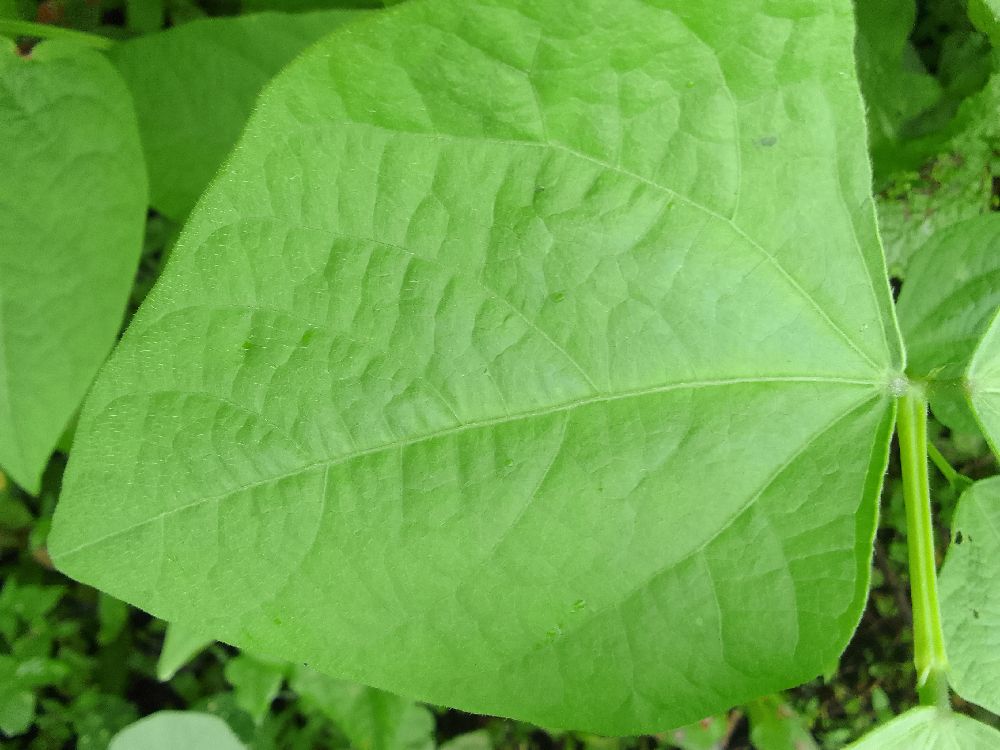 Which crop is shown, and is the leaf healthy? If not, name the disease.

common bean, healthy
